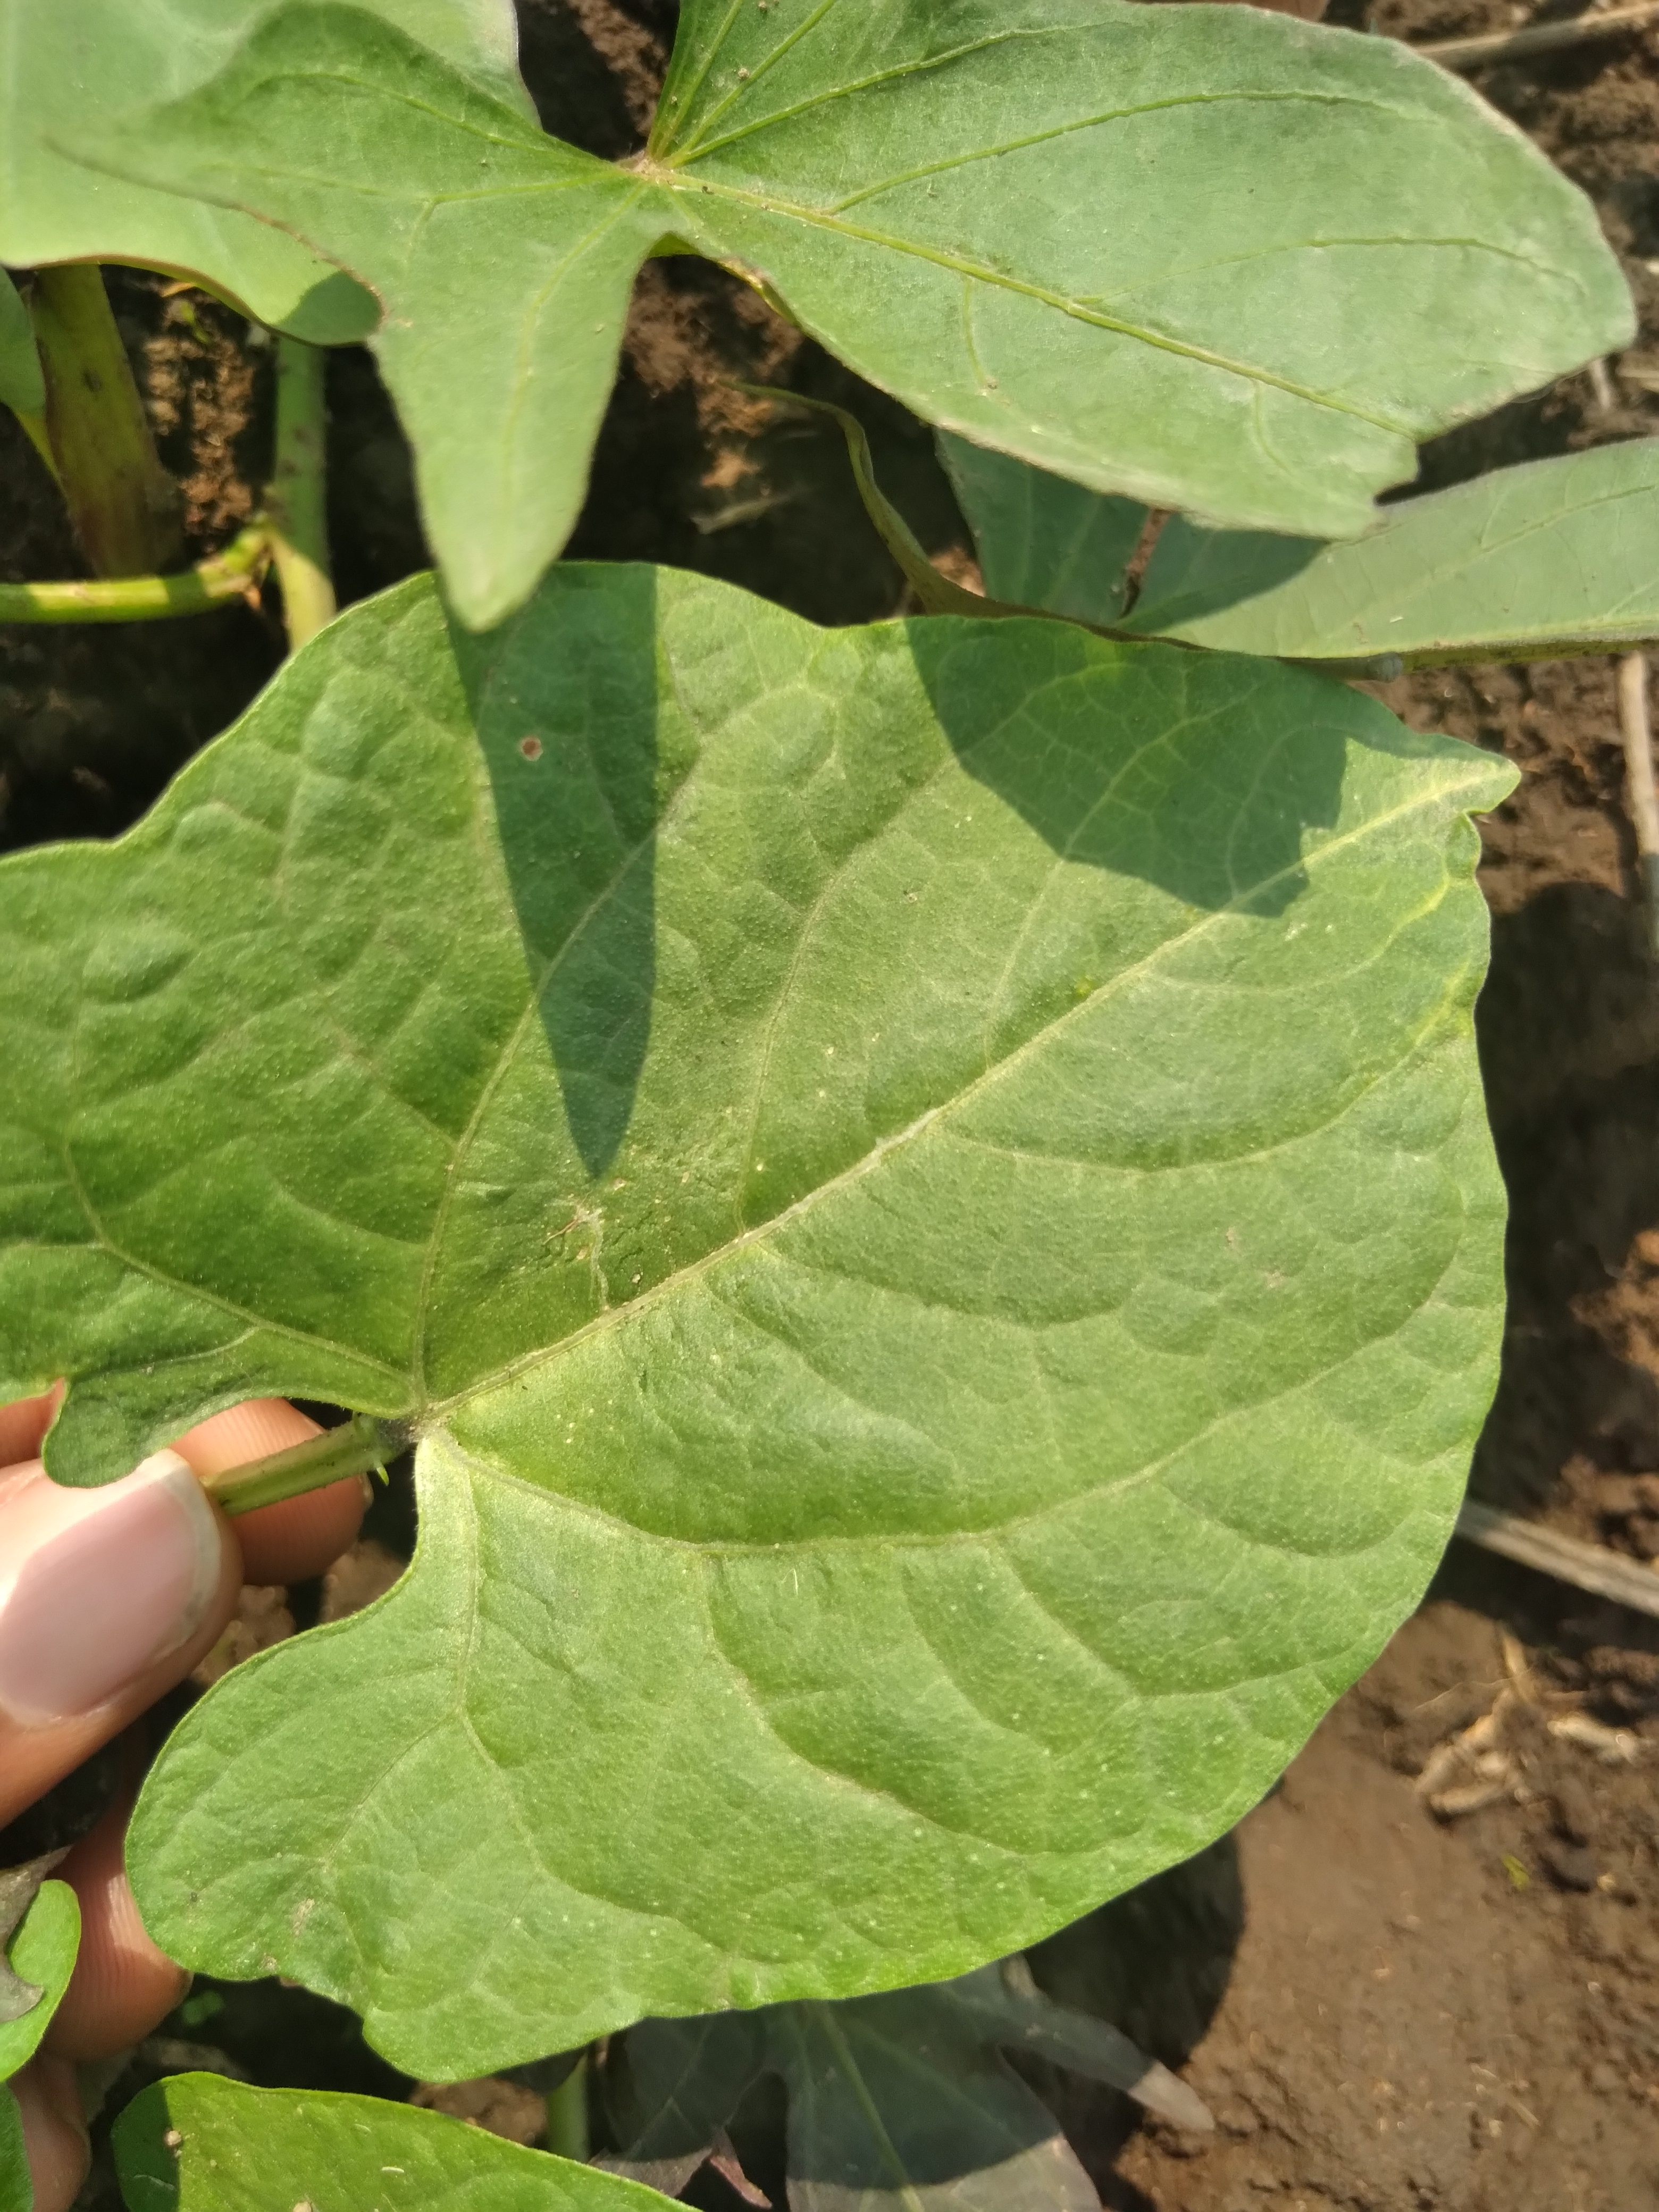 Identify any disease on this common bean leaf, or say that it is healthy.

healthy
